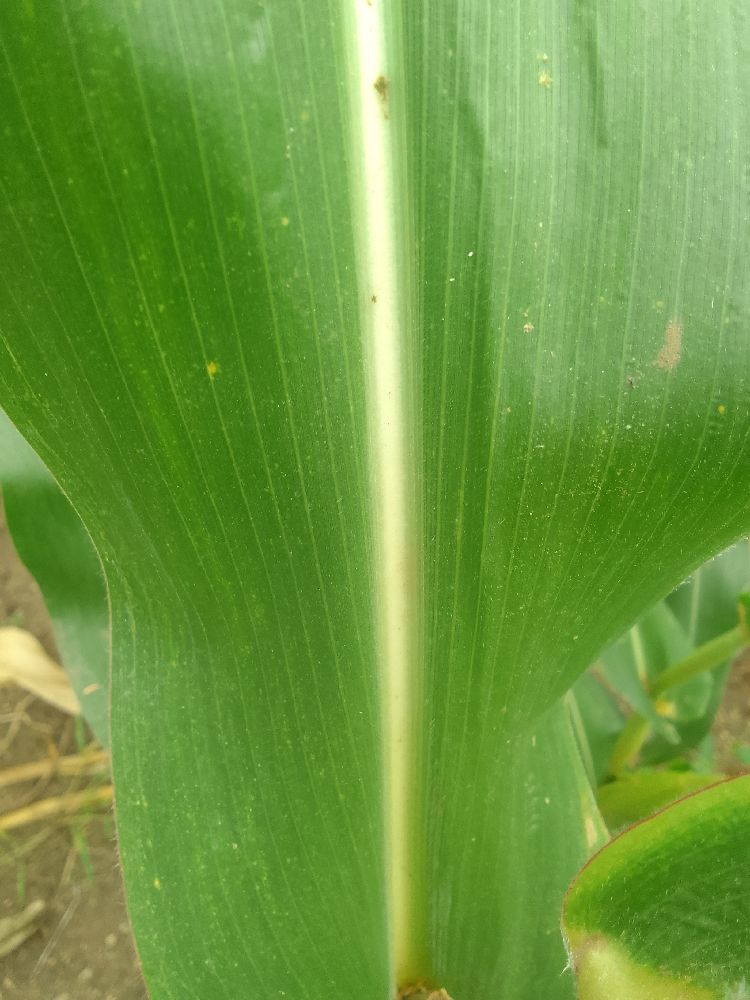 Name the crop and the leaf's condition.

maize, healthy
